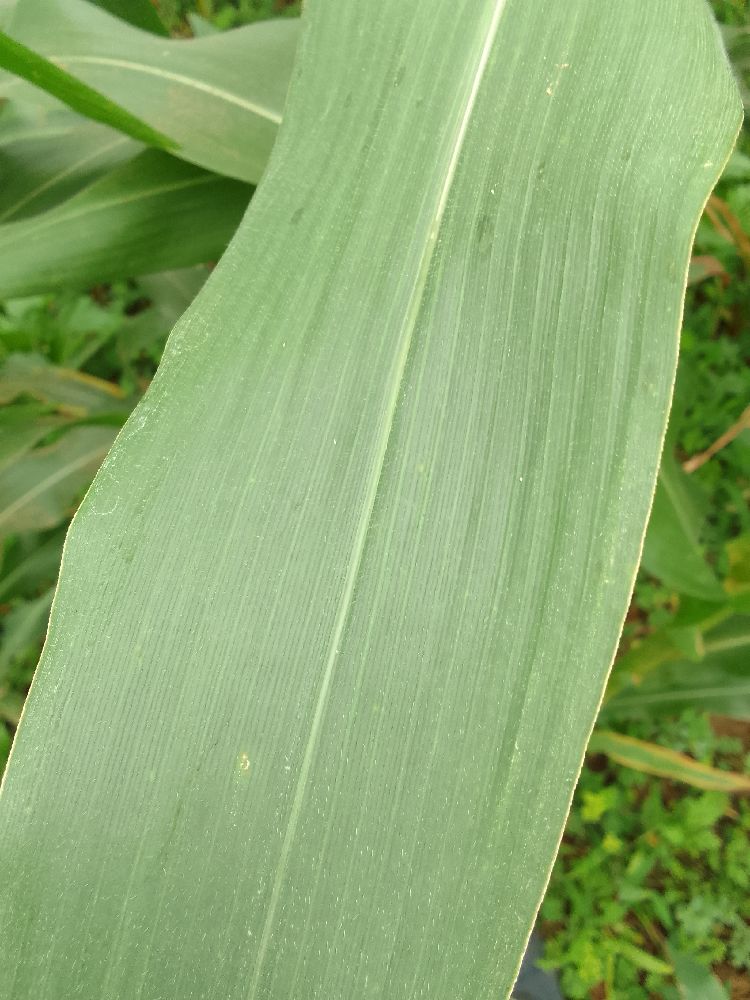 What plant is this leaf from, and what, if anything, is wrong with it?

maize, healthy
